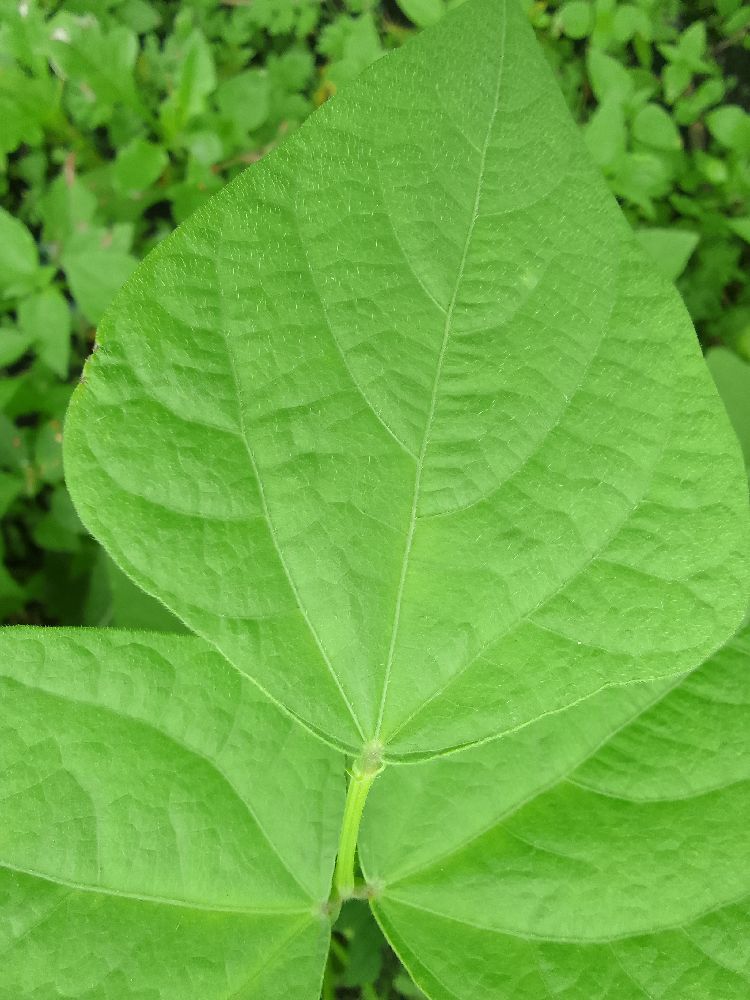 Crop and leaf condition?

common bean, healthy
